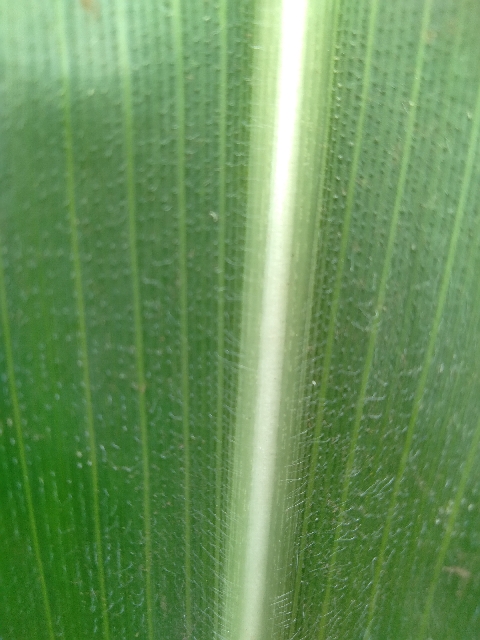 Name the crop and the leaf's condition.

maize, healthy
